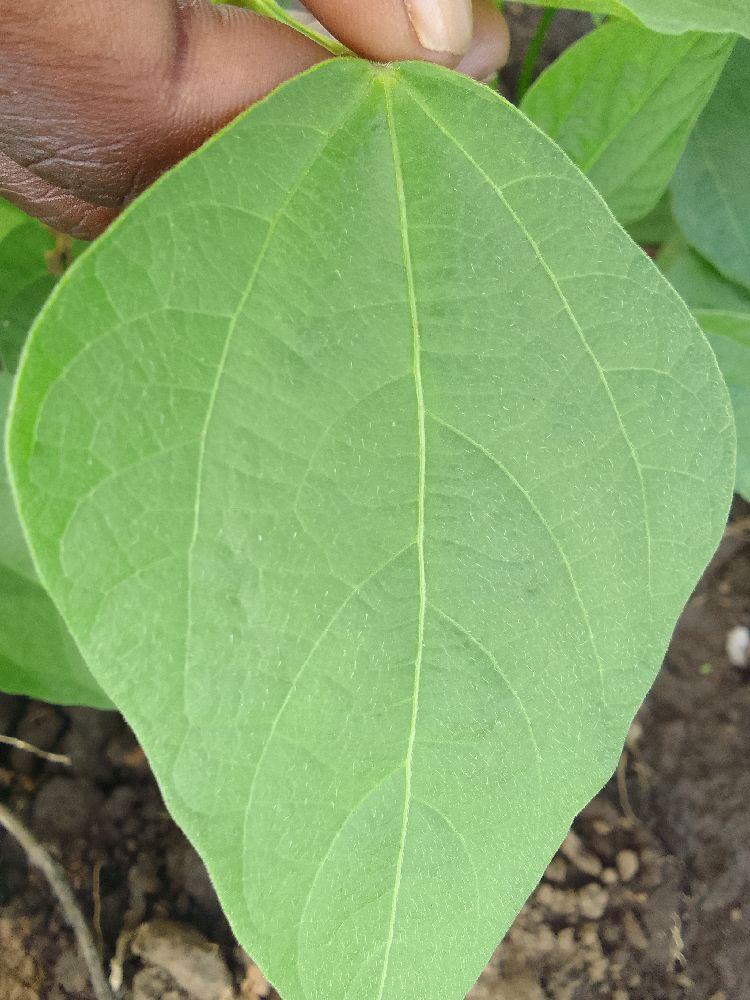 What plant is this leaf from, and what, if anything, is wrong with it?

common bean, healthy
